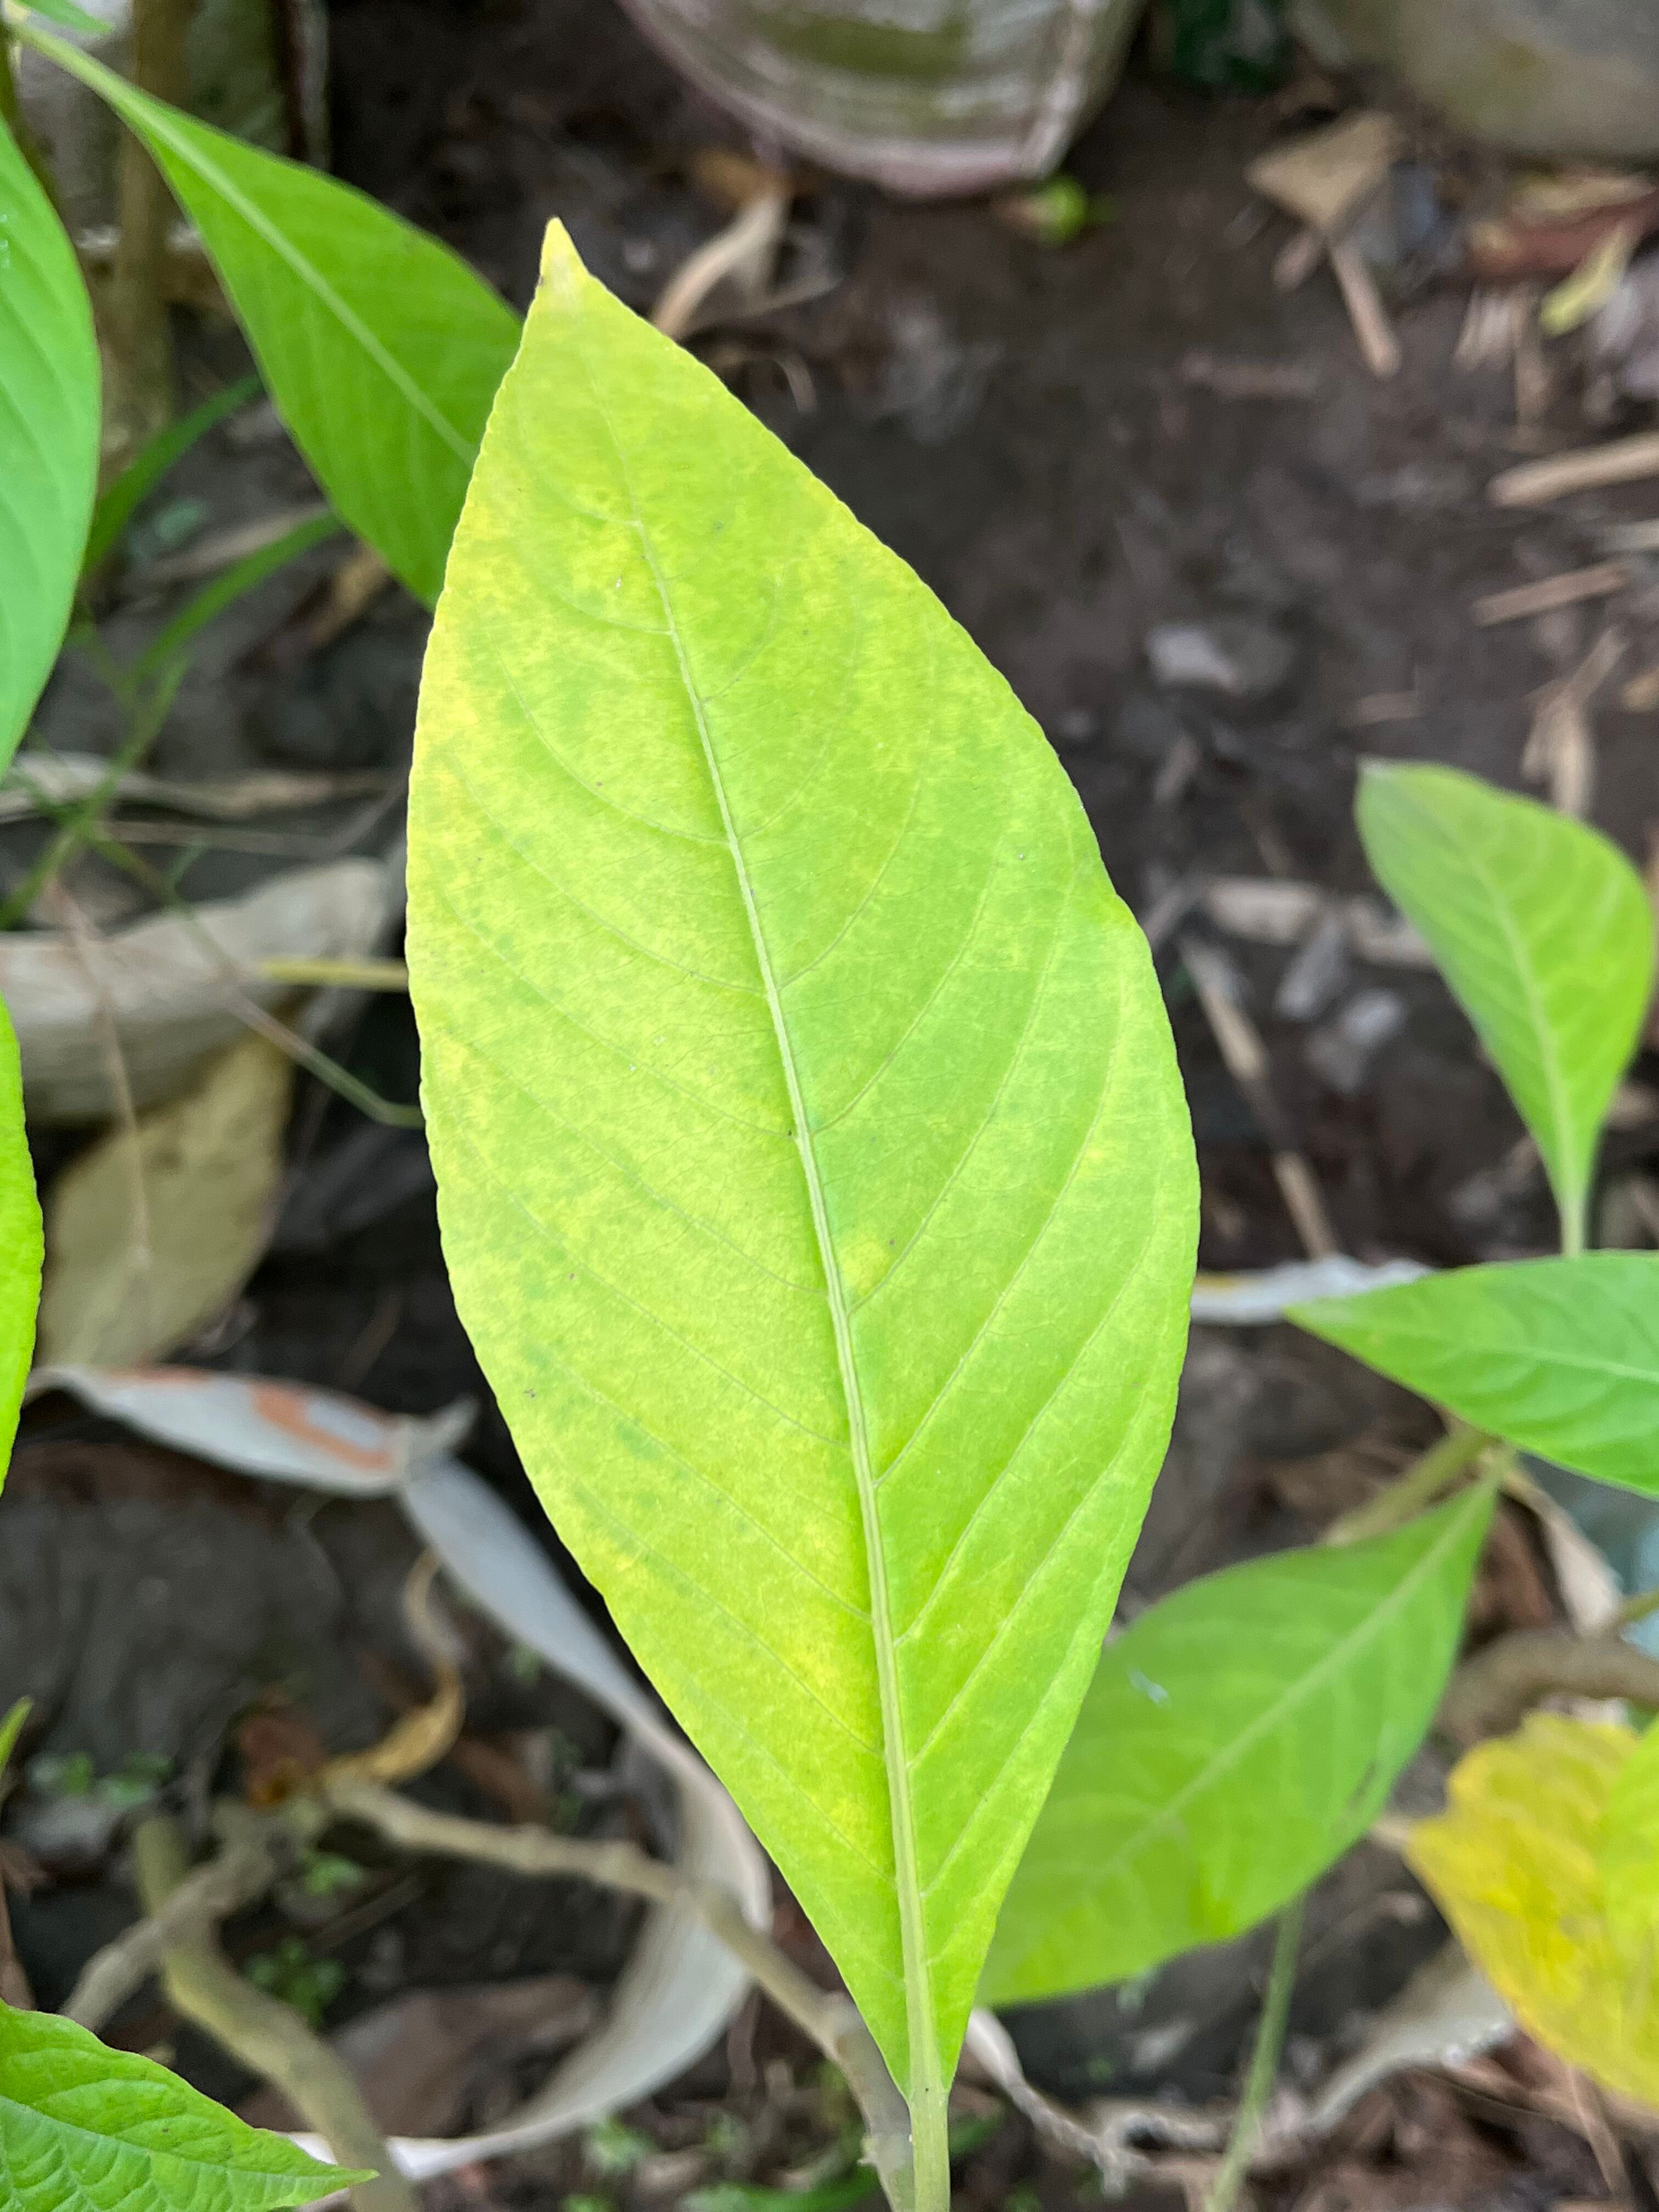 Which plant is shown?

vasaka
